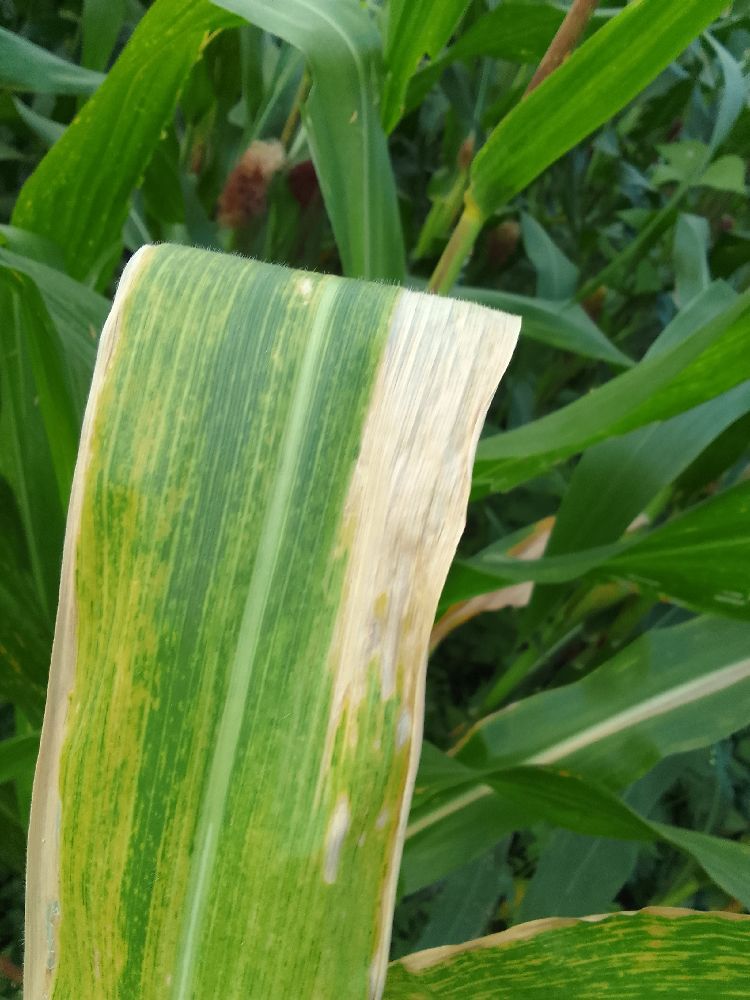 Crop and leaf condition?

maize, maize lethal necrosis
